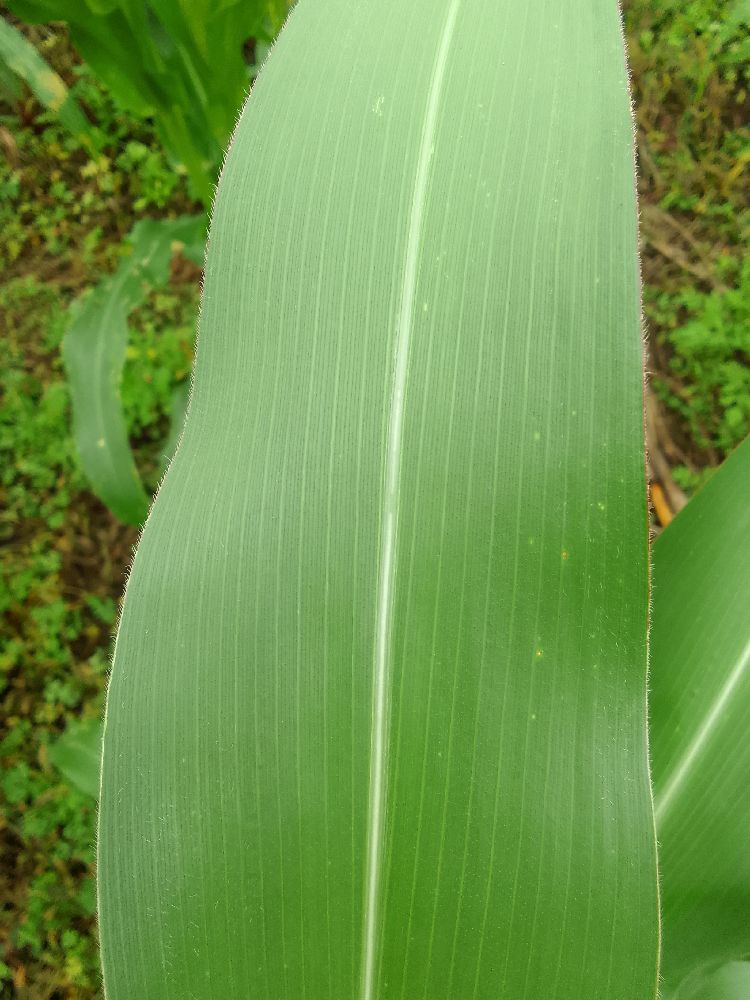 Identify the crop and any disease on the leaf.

maize, healthy
